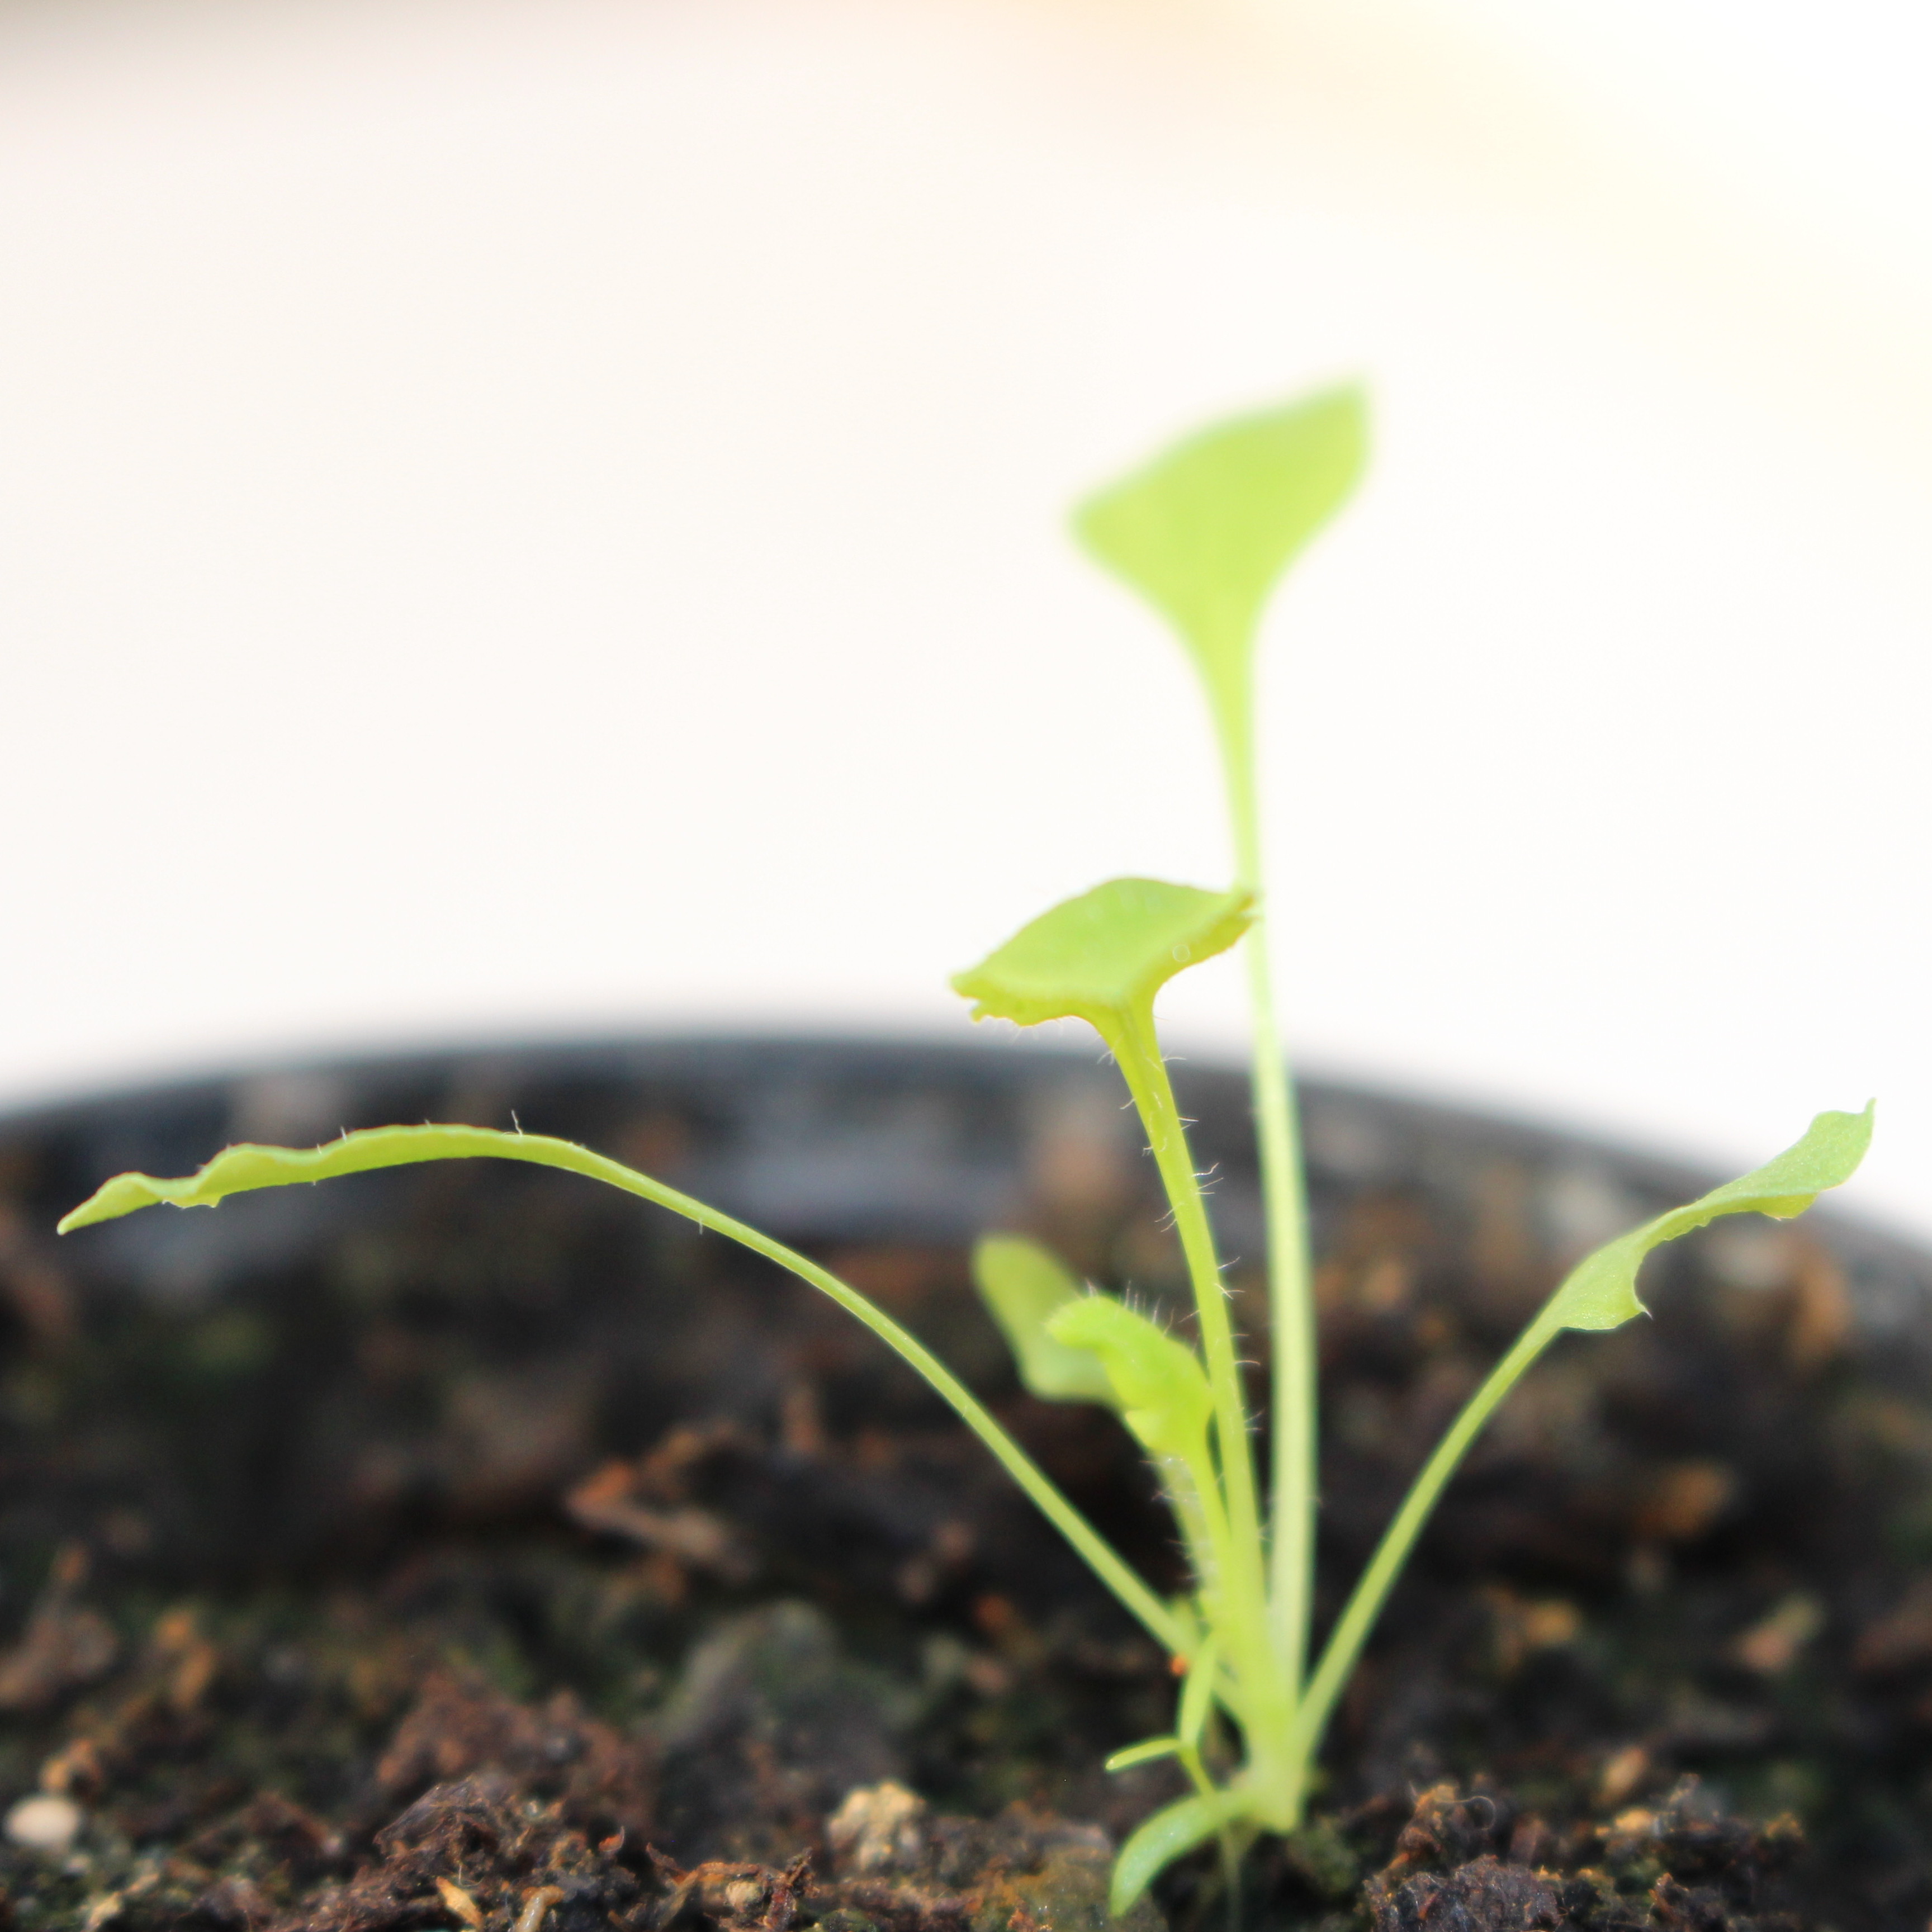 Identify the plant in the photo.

Papaver rhoeas
